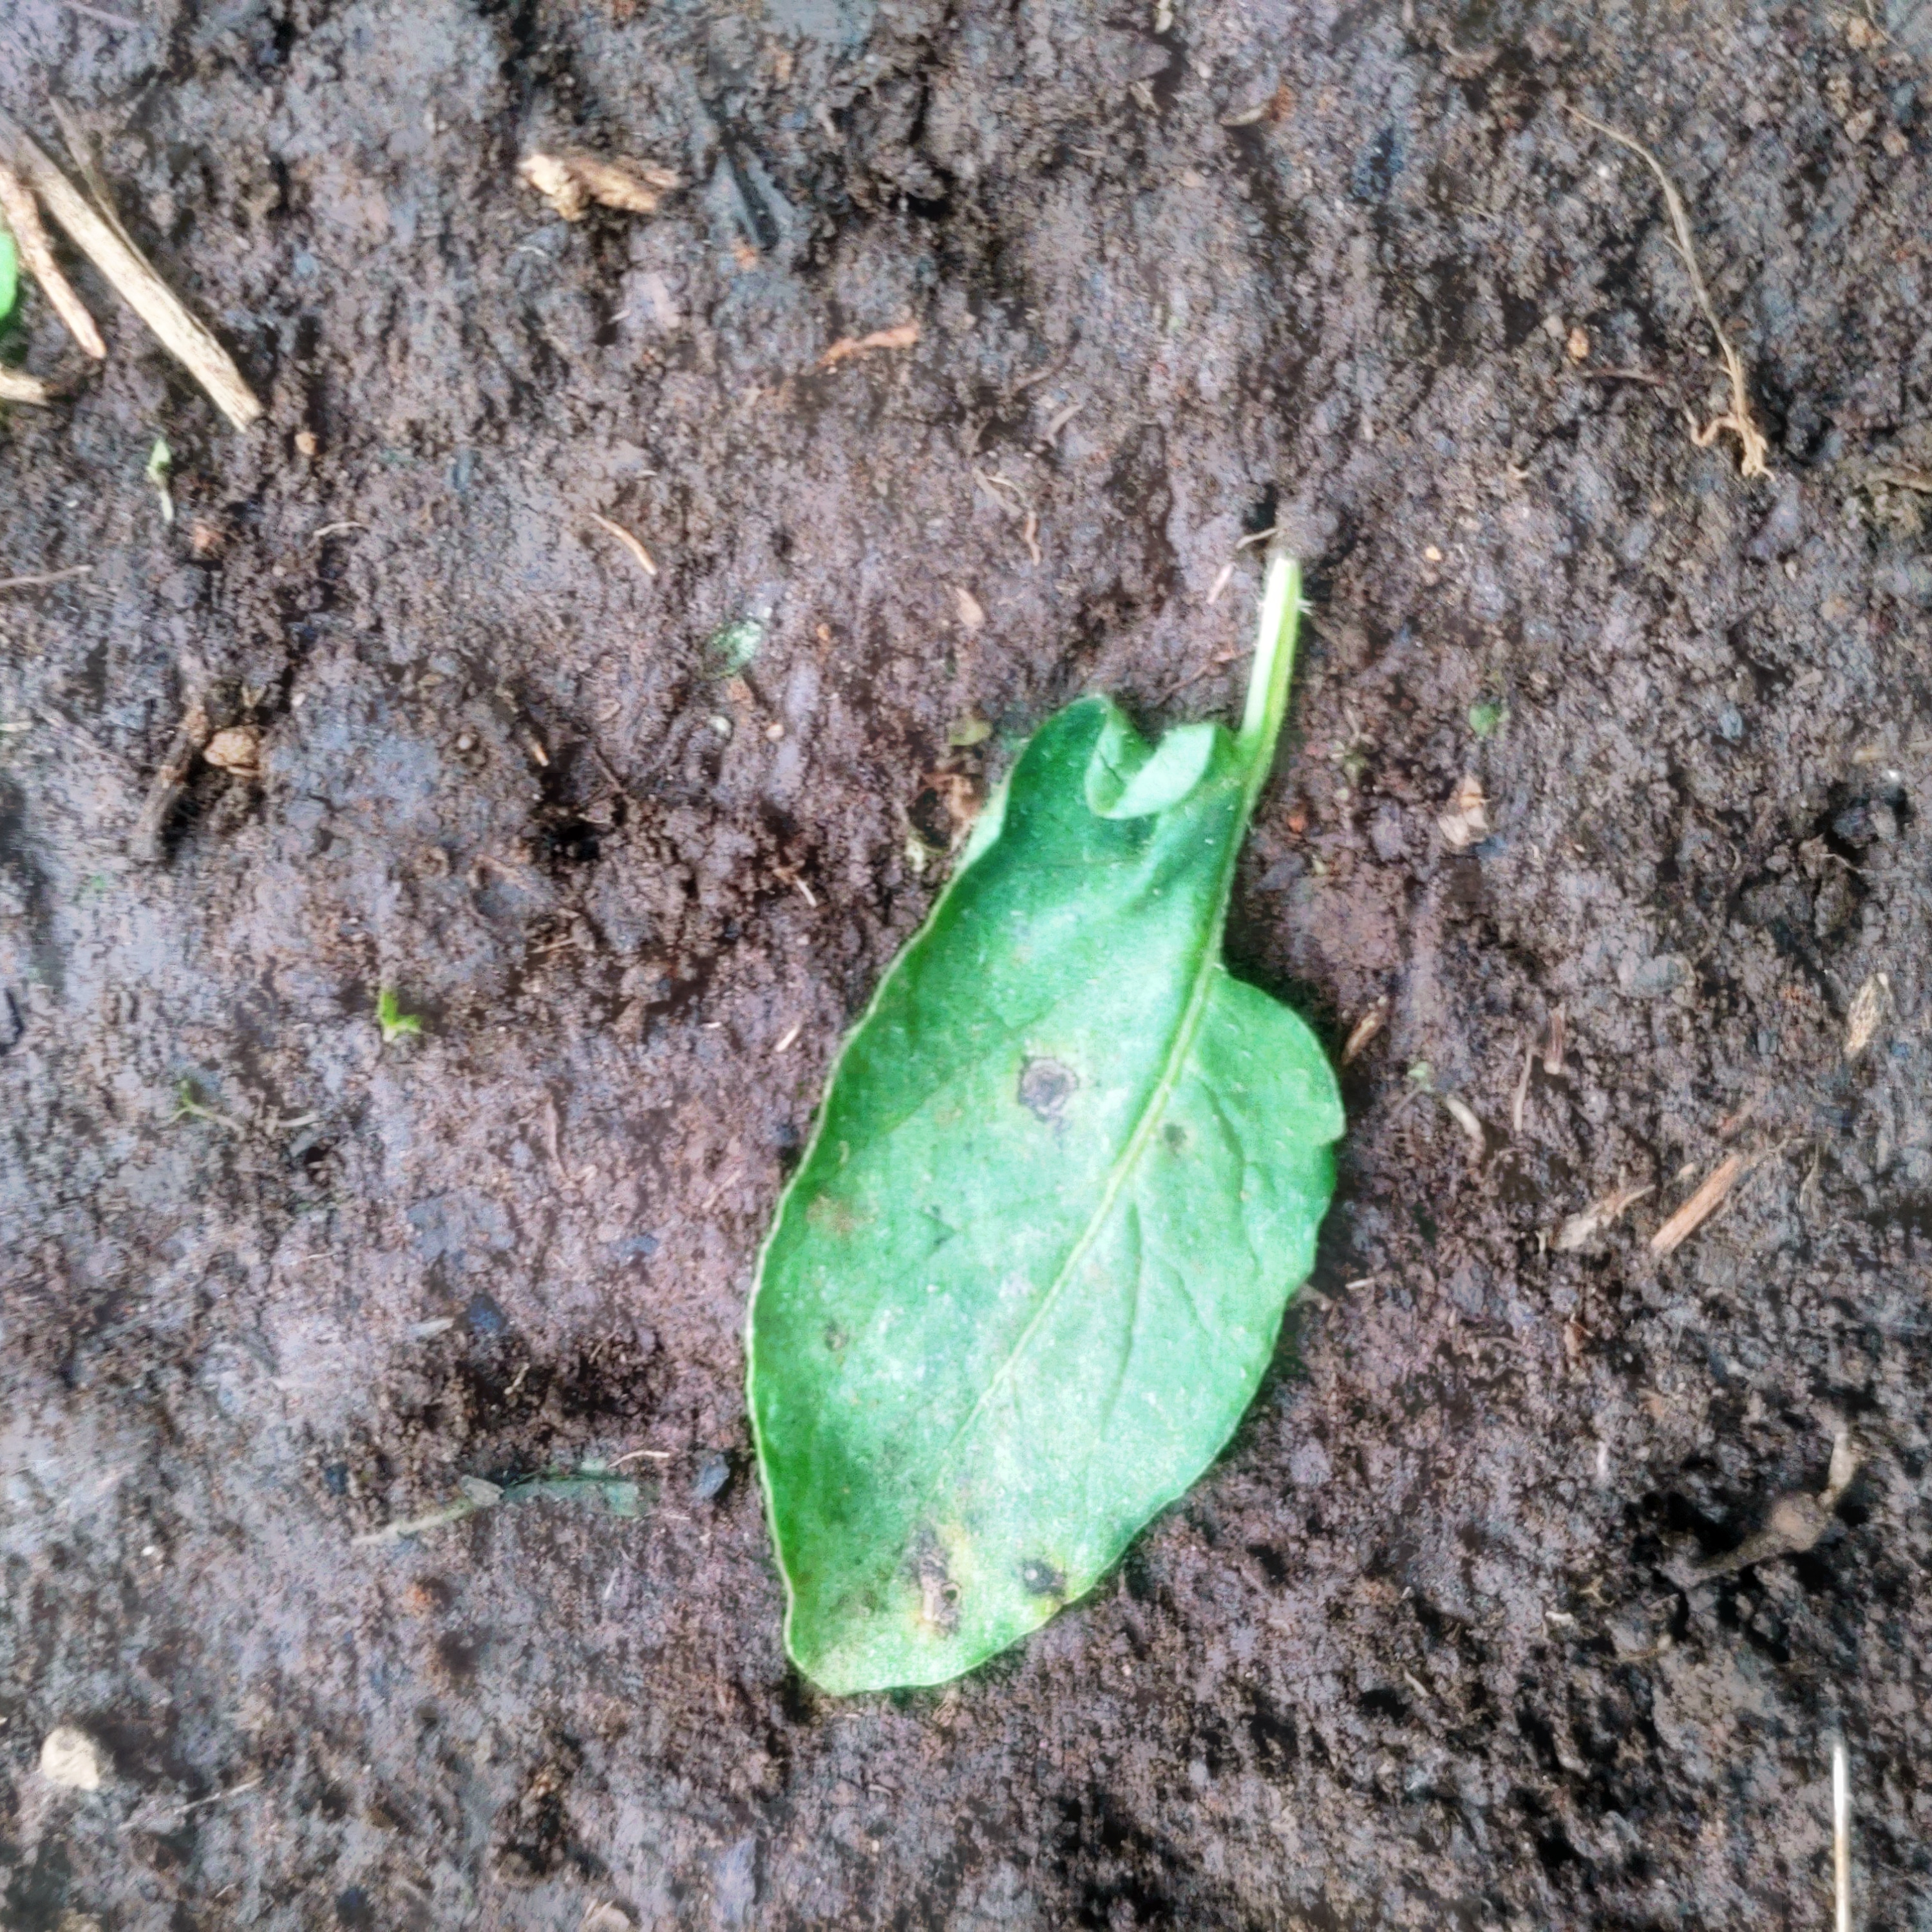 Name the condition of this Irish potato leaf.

late blight
